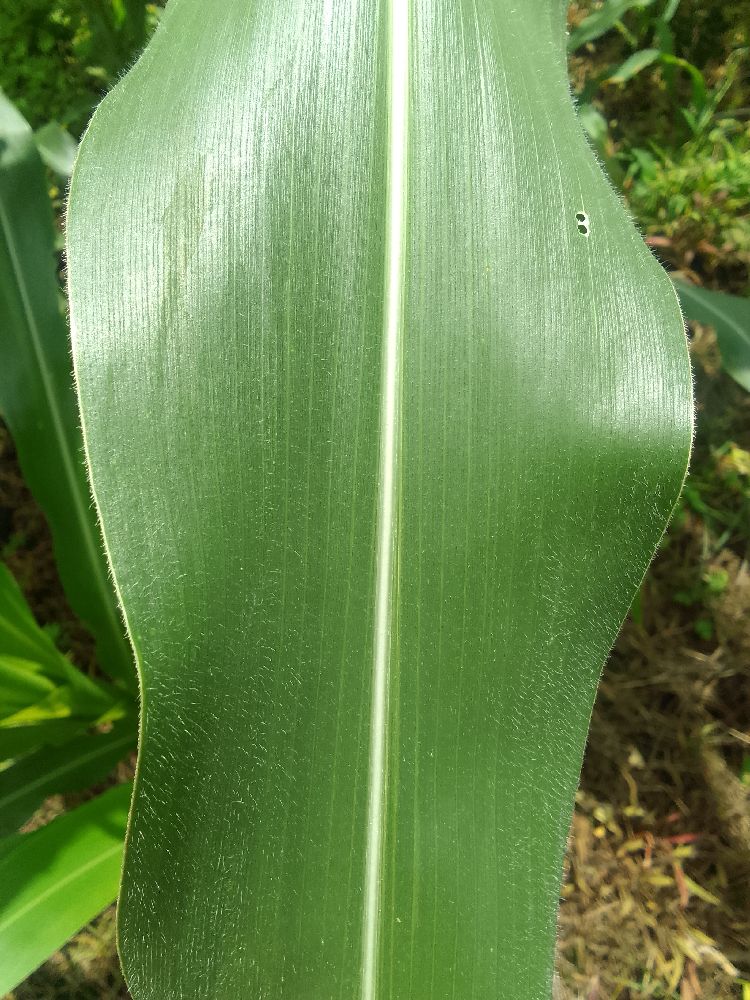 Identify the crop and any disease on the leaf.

maize, healthy
